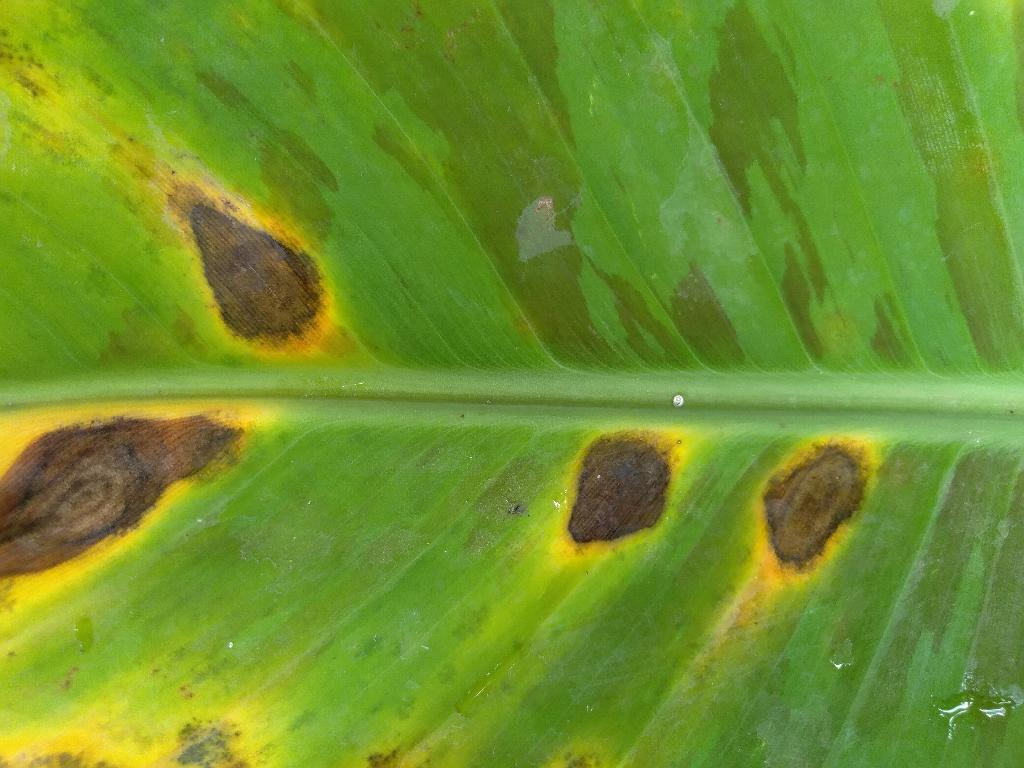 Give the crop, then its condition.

banana, black sigatoka
